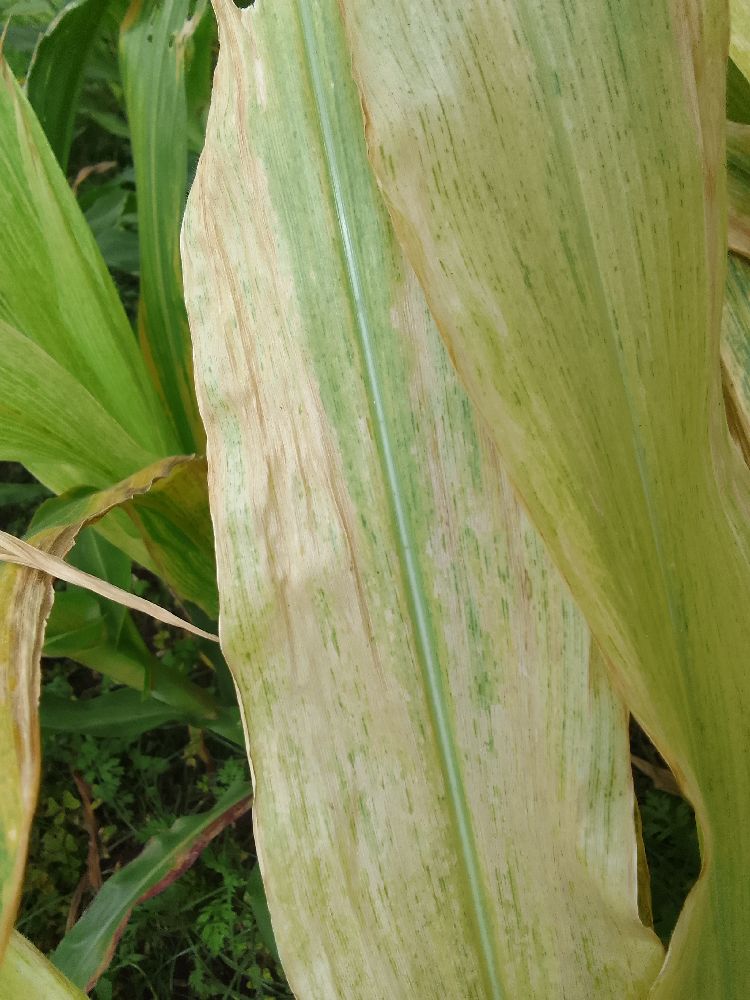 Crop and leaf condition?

maize, maize lethal necrosis
